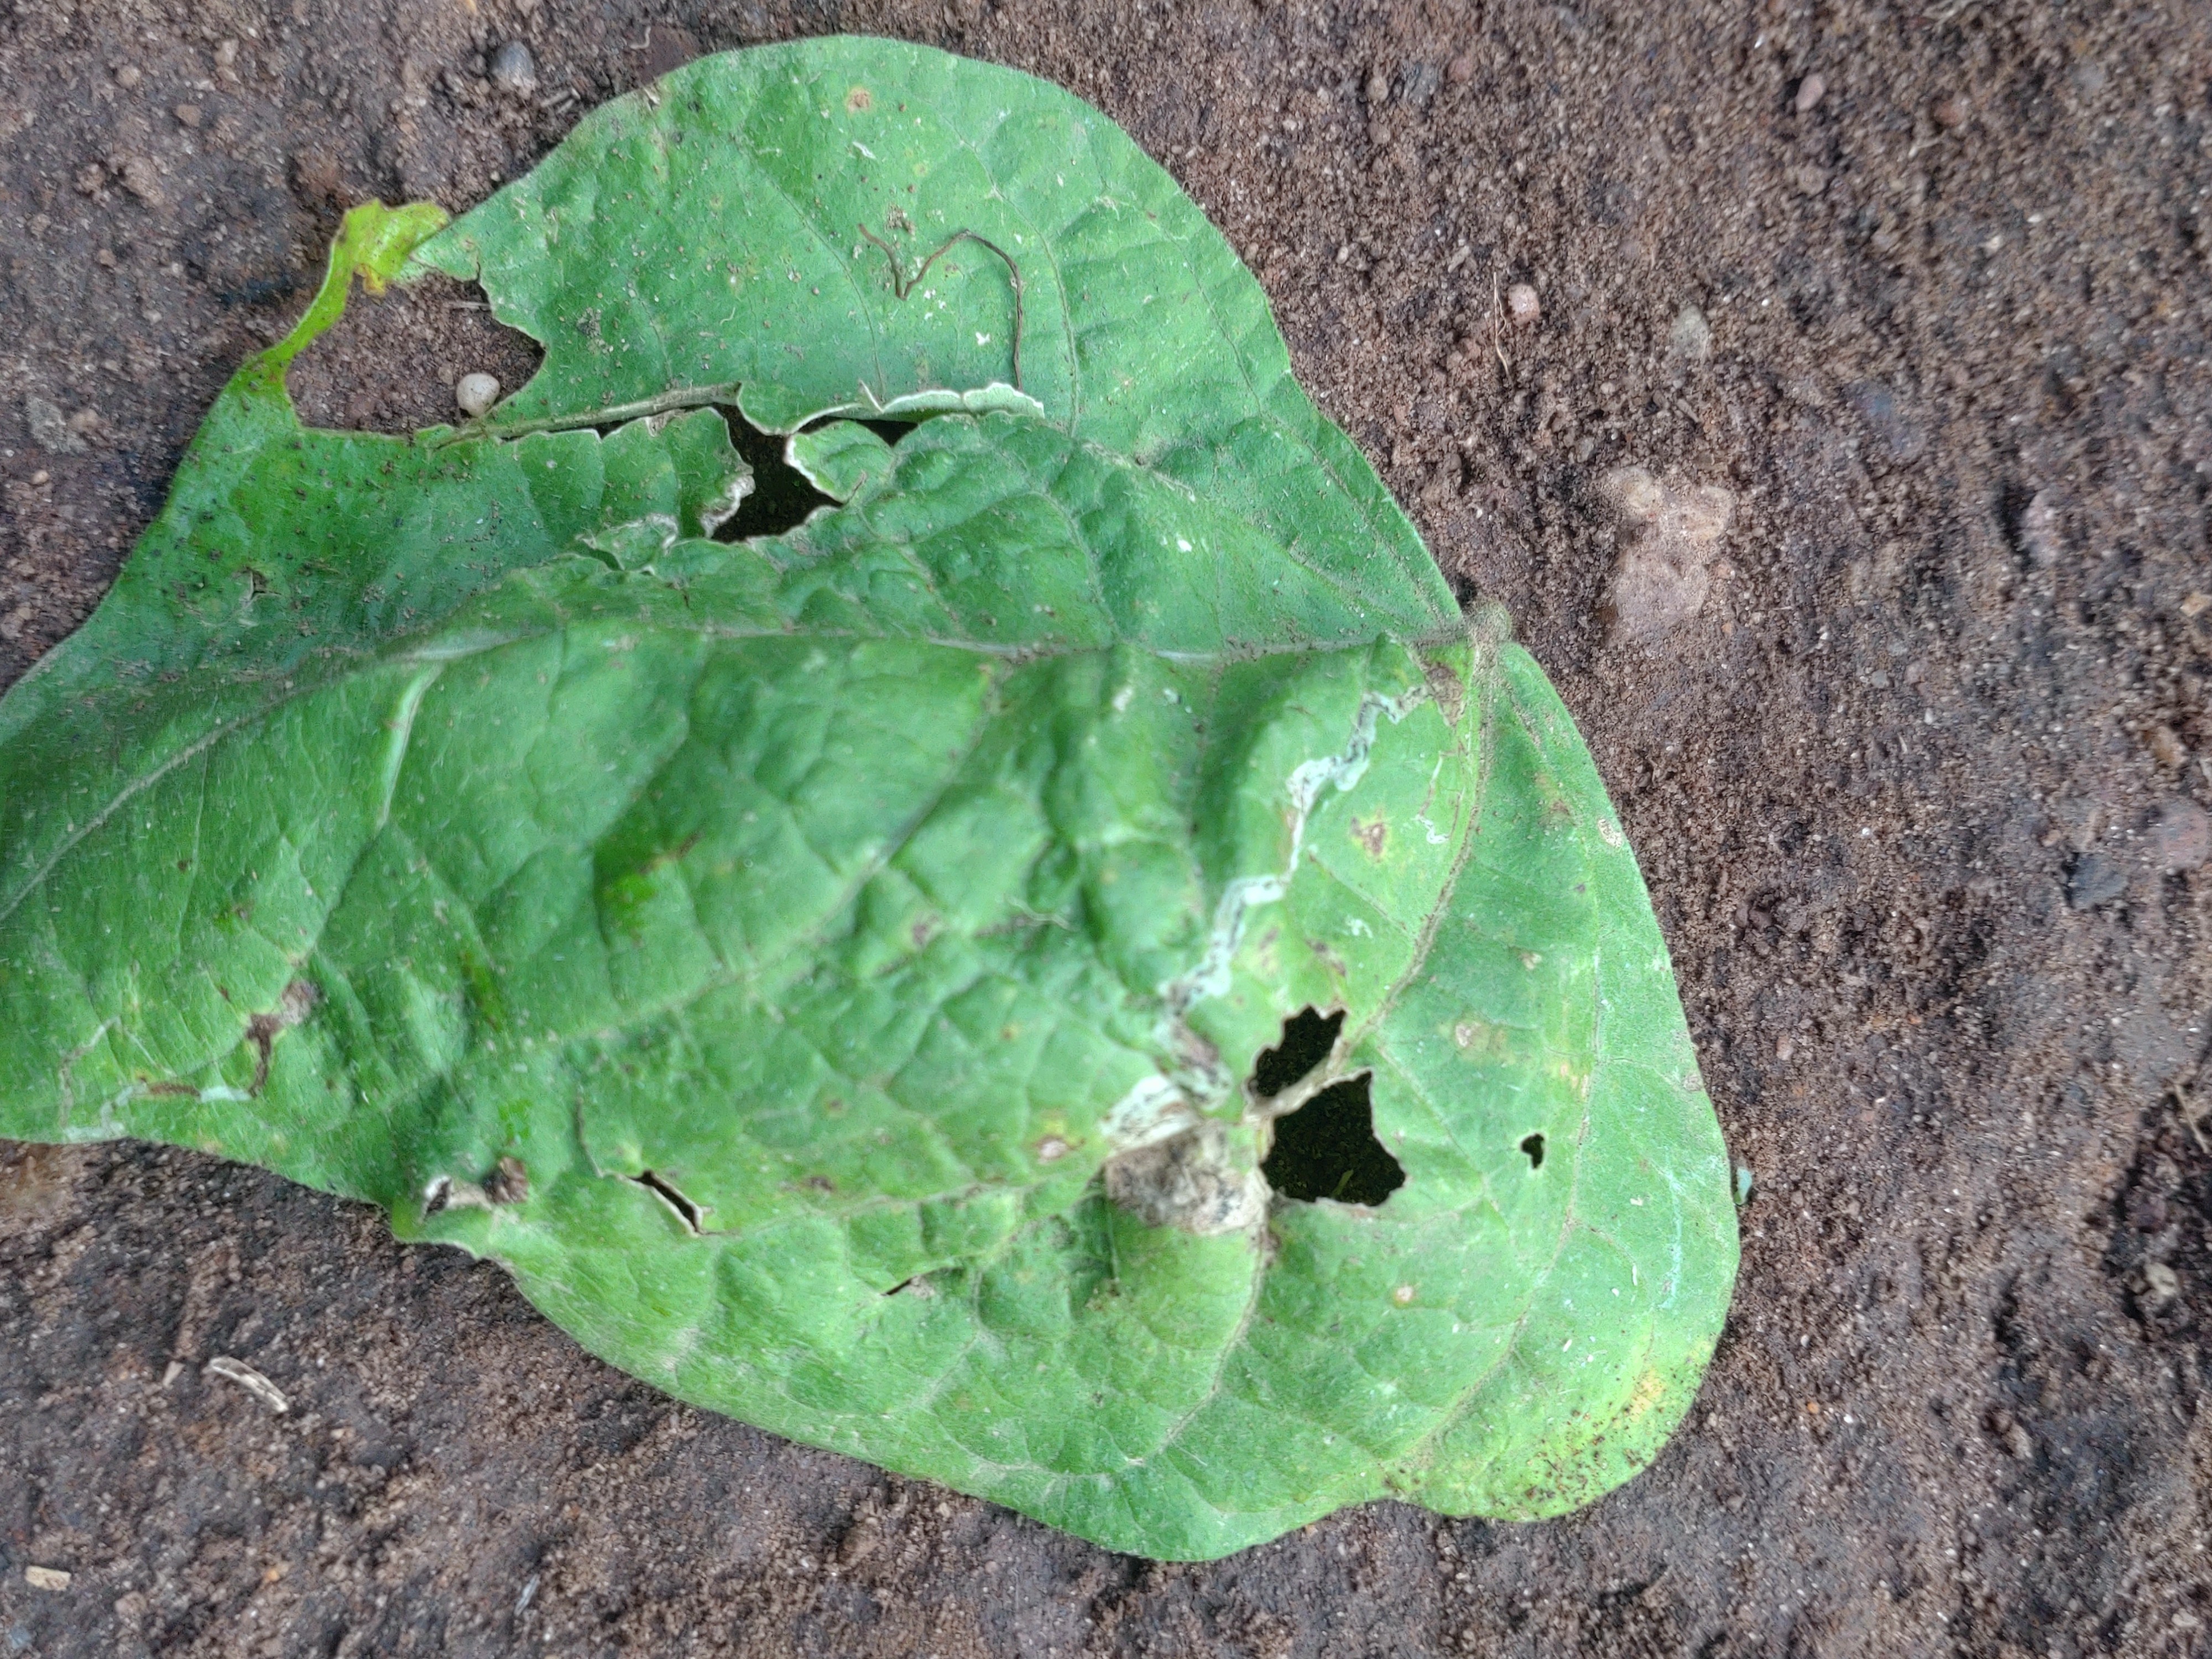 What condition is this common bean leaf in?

anthracnose
